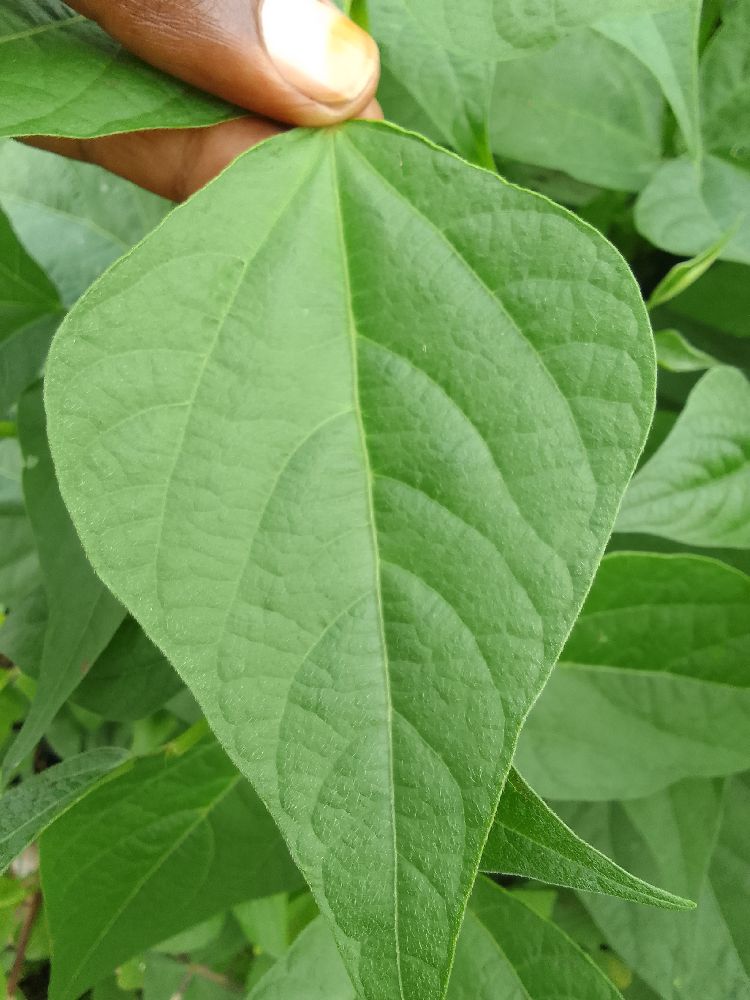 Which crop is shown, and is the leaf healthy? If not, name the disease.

common bean, bean rust
